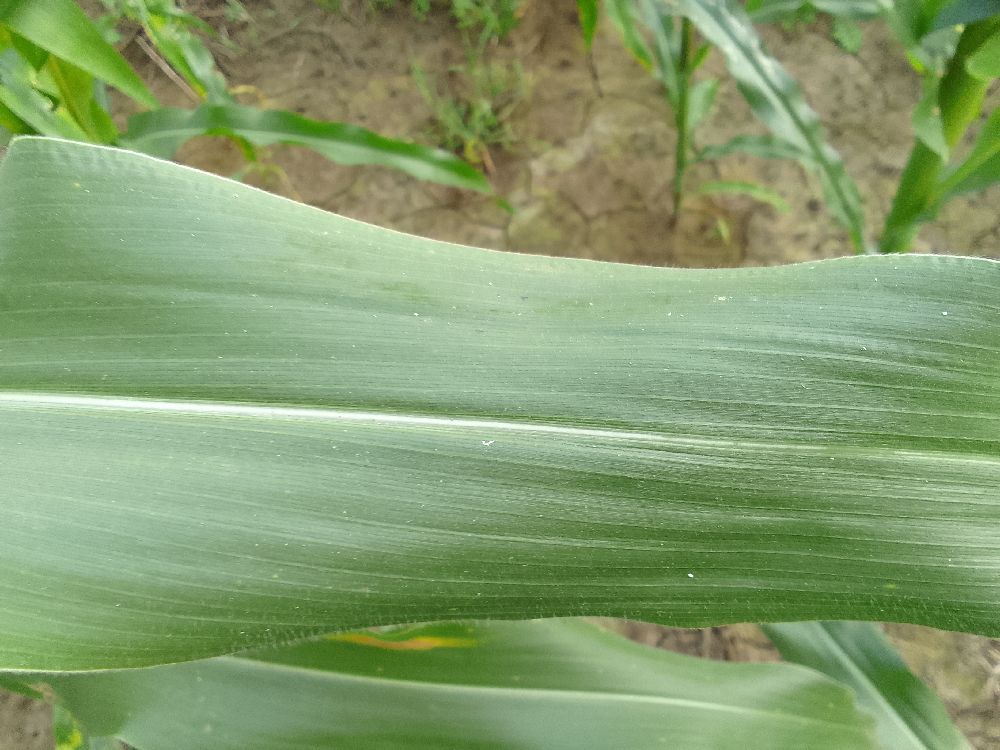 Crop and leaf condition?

maize, healthy
